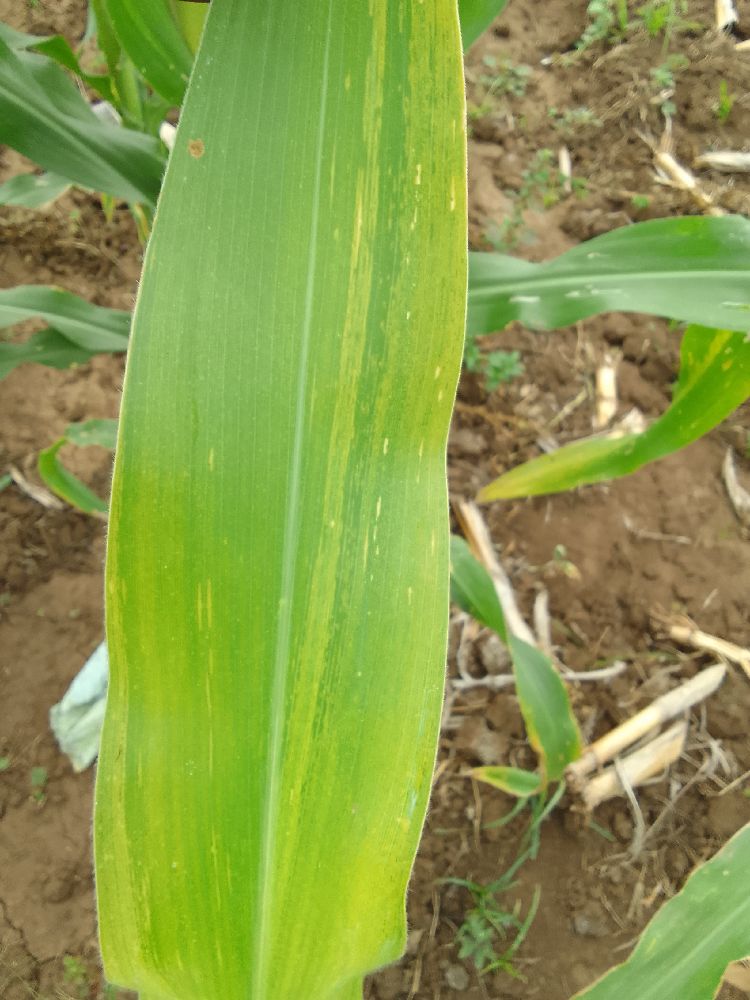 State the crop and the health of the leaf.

maize, maize lethal necrosis
